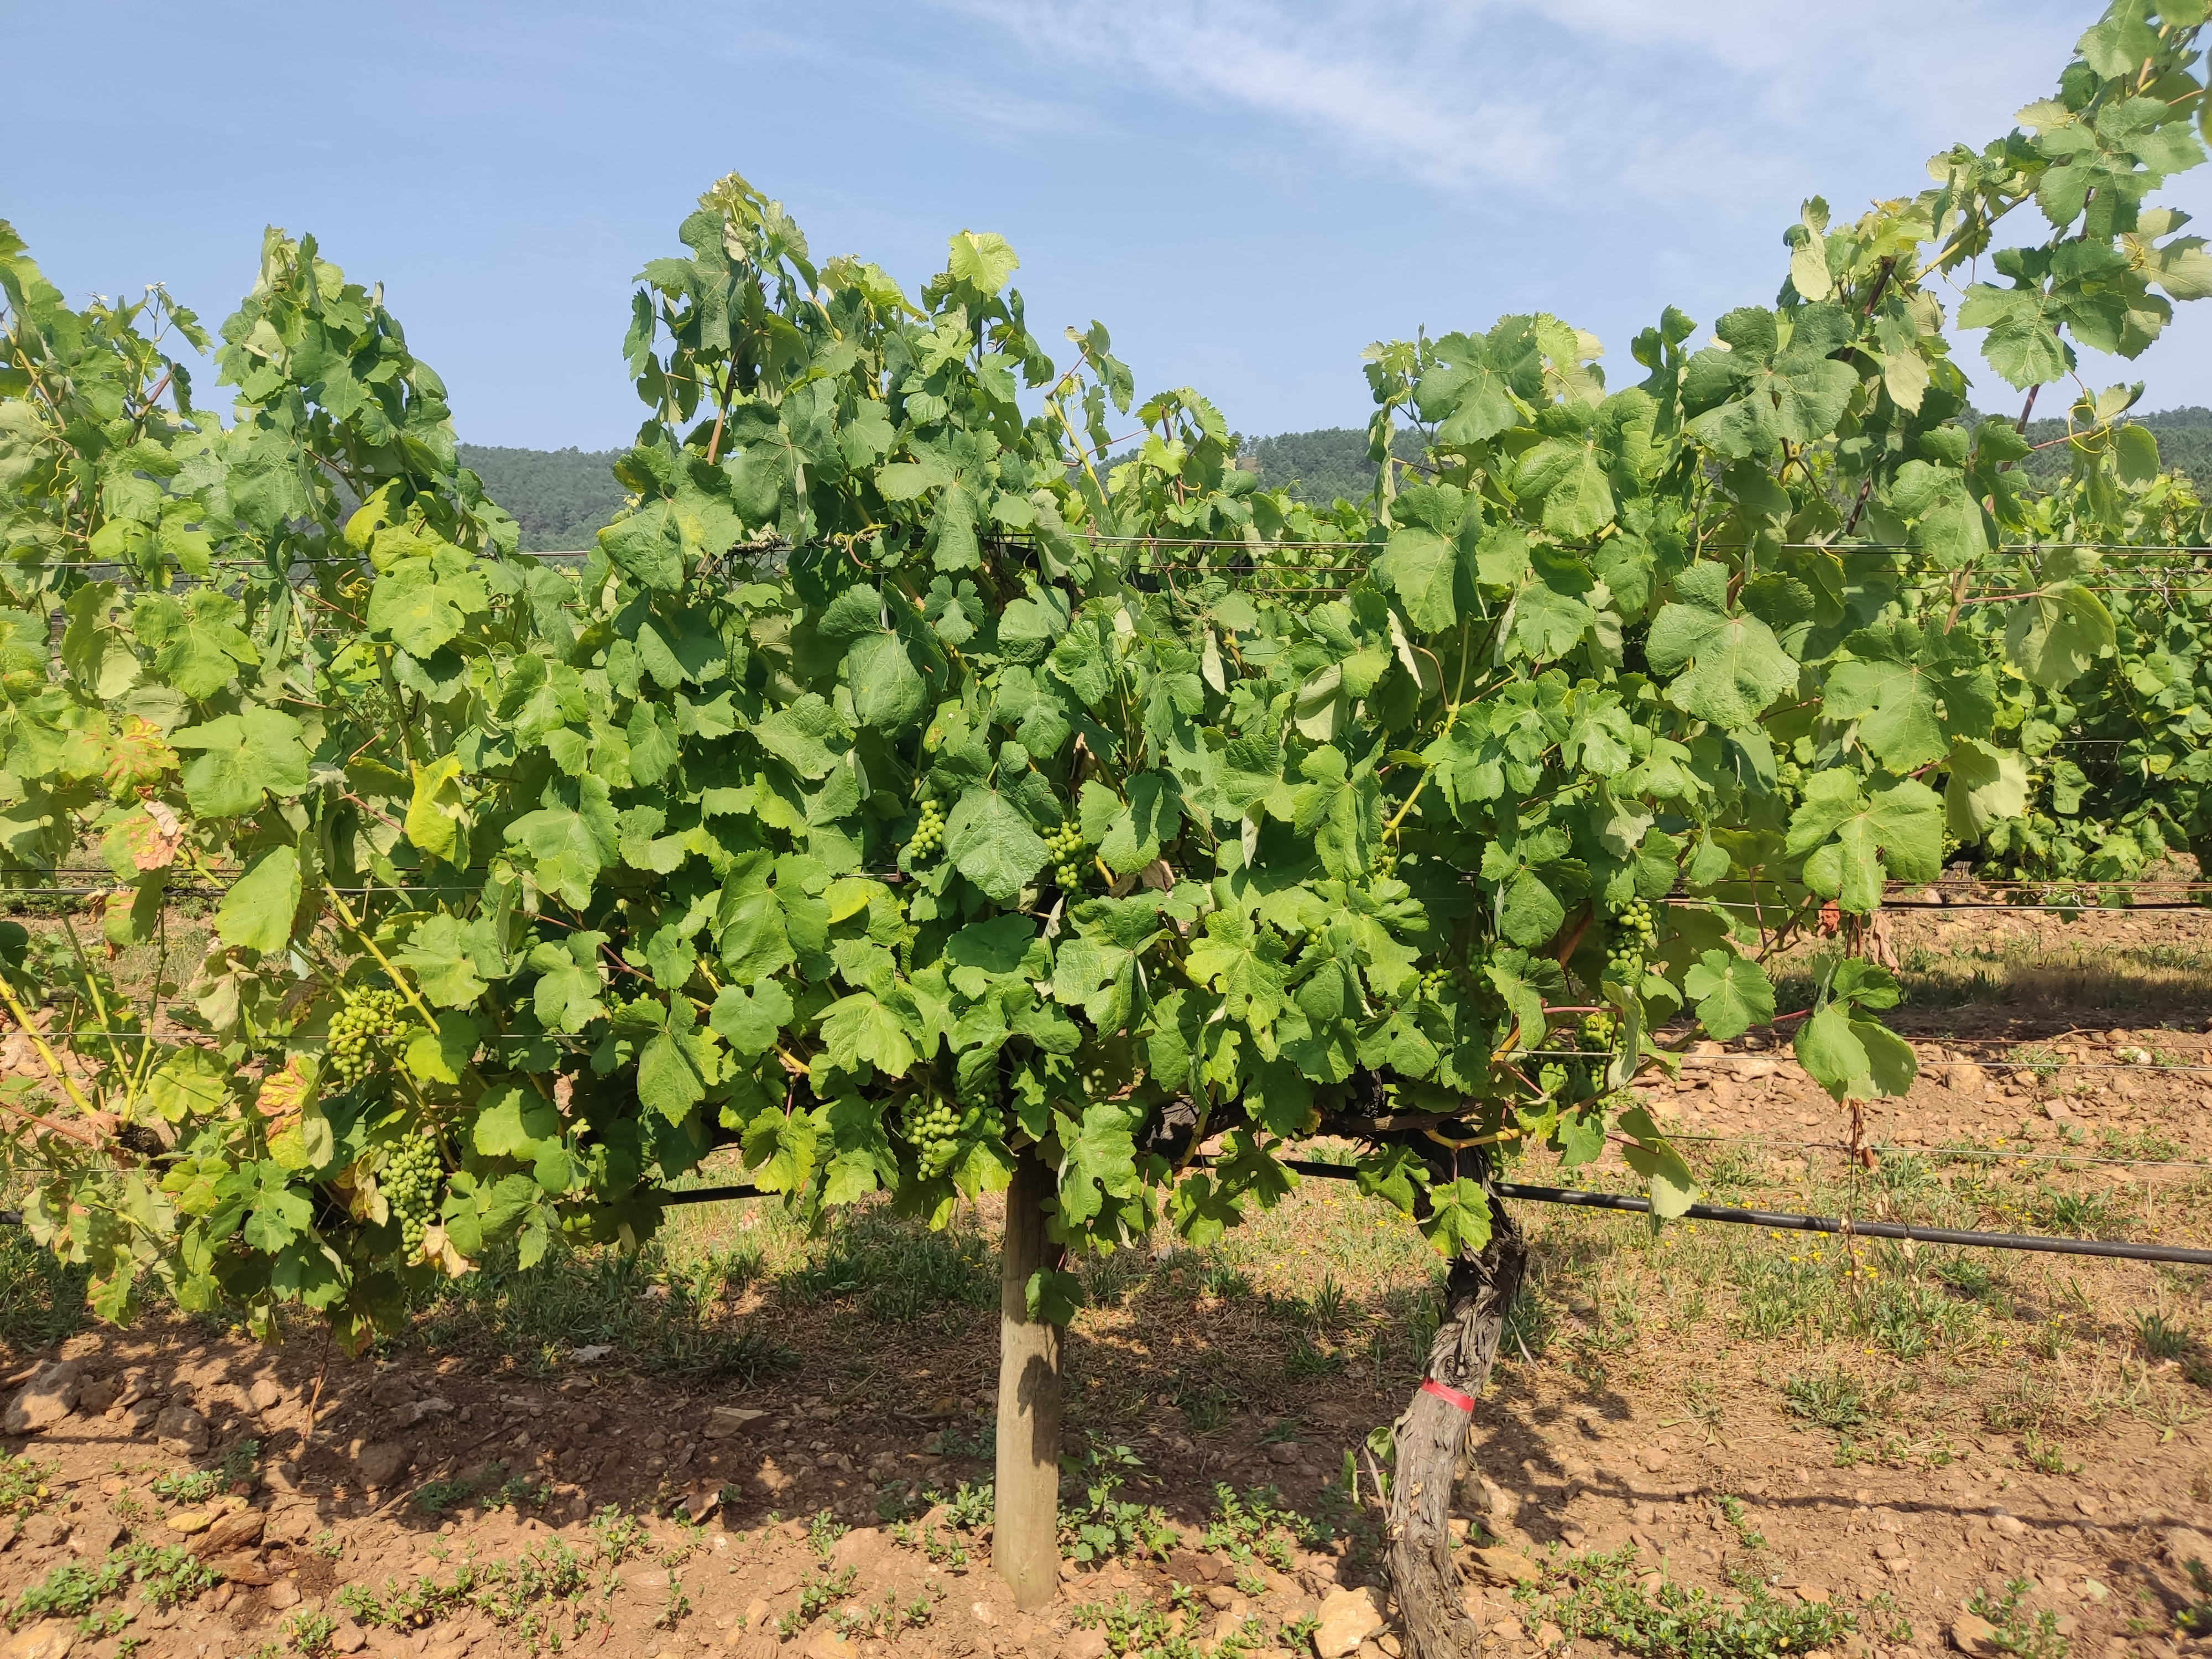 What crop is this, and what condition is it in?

grapevine, affected by esca disease
